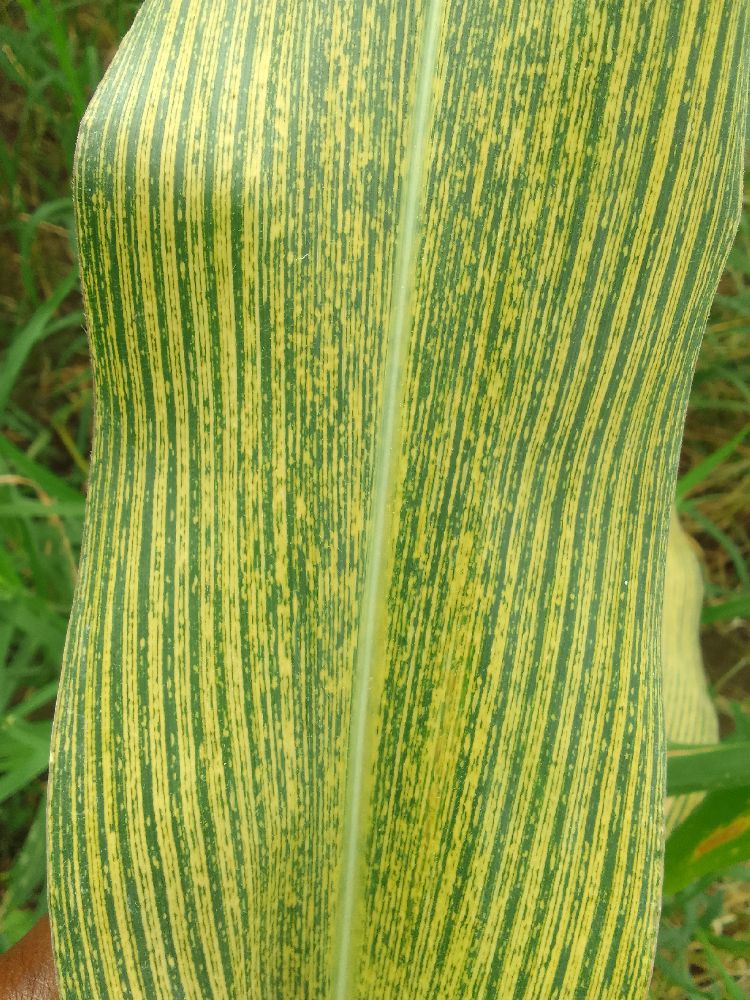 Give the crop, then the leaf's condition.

maize, maize streak virus
